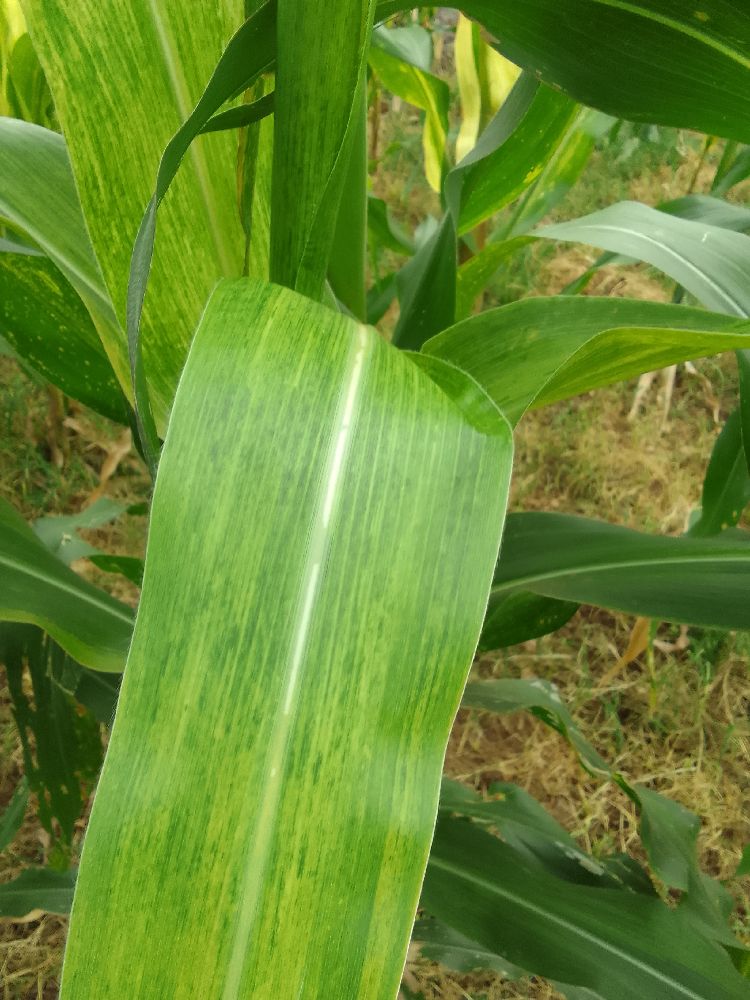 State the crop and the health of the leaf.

maize, maize lethal necrosis
